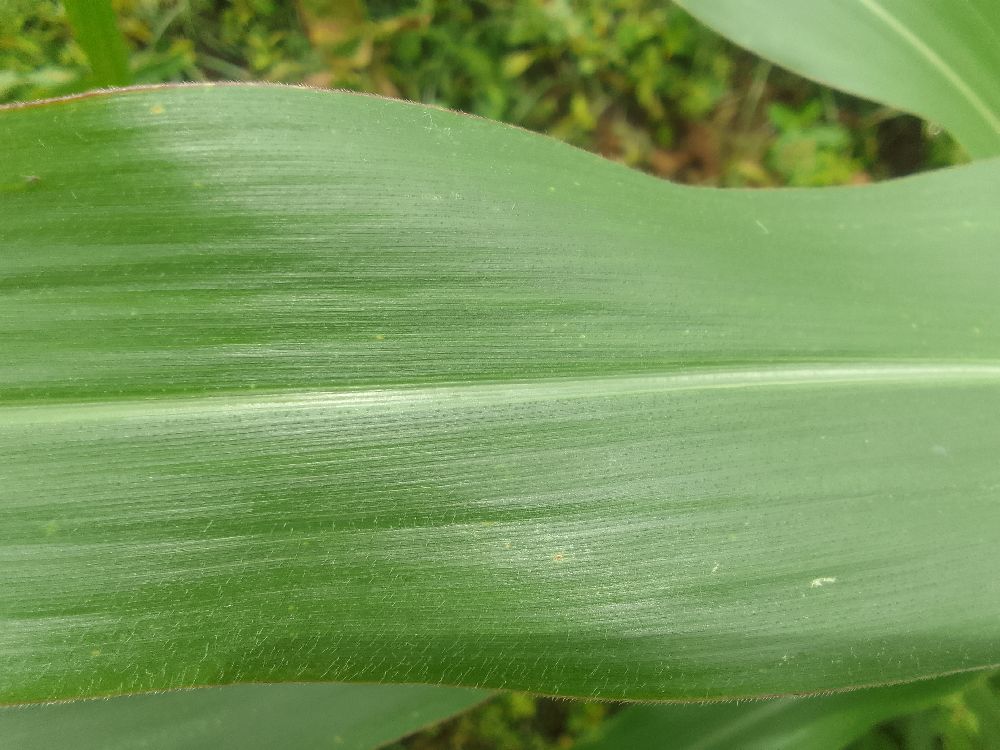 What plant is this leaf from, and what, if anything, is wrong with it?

maize, healthy
